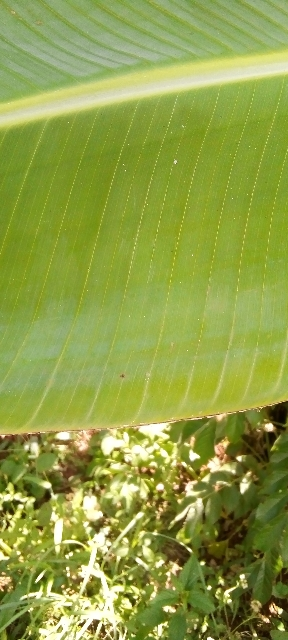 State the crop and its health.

banana, healthy
